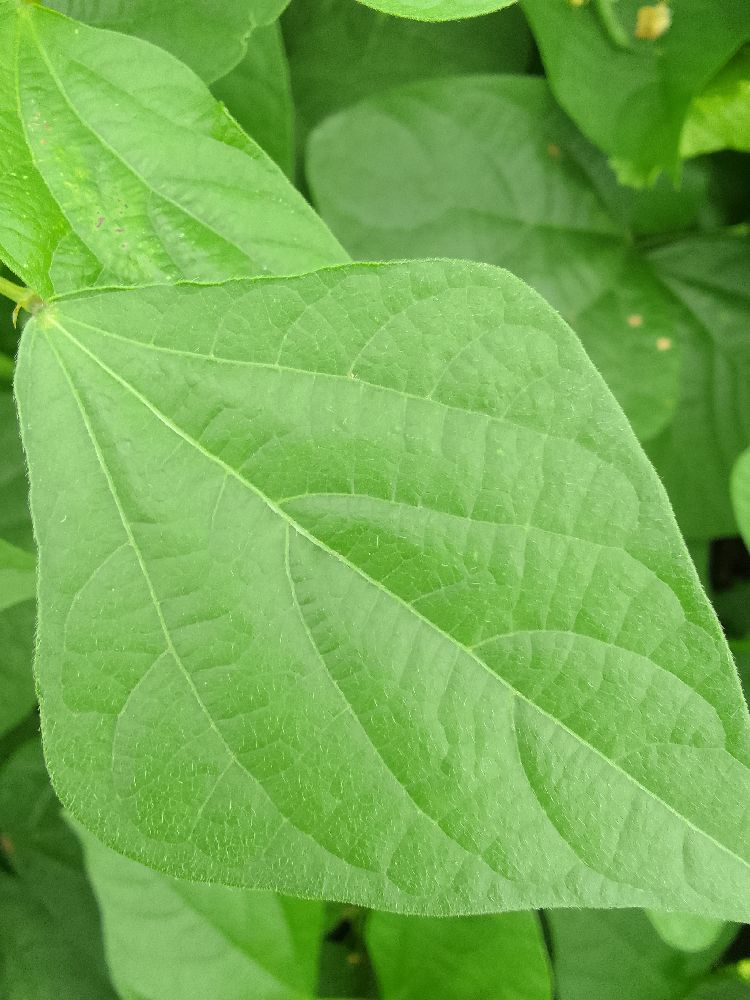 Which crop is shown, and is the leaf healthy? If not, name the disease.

common bean, healthy
